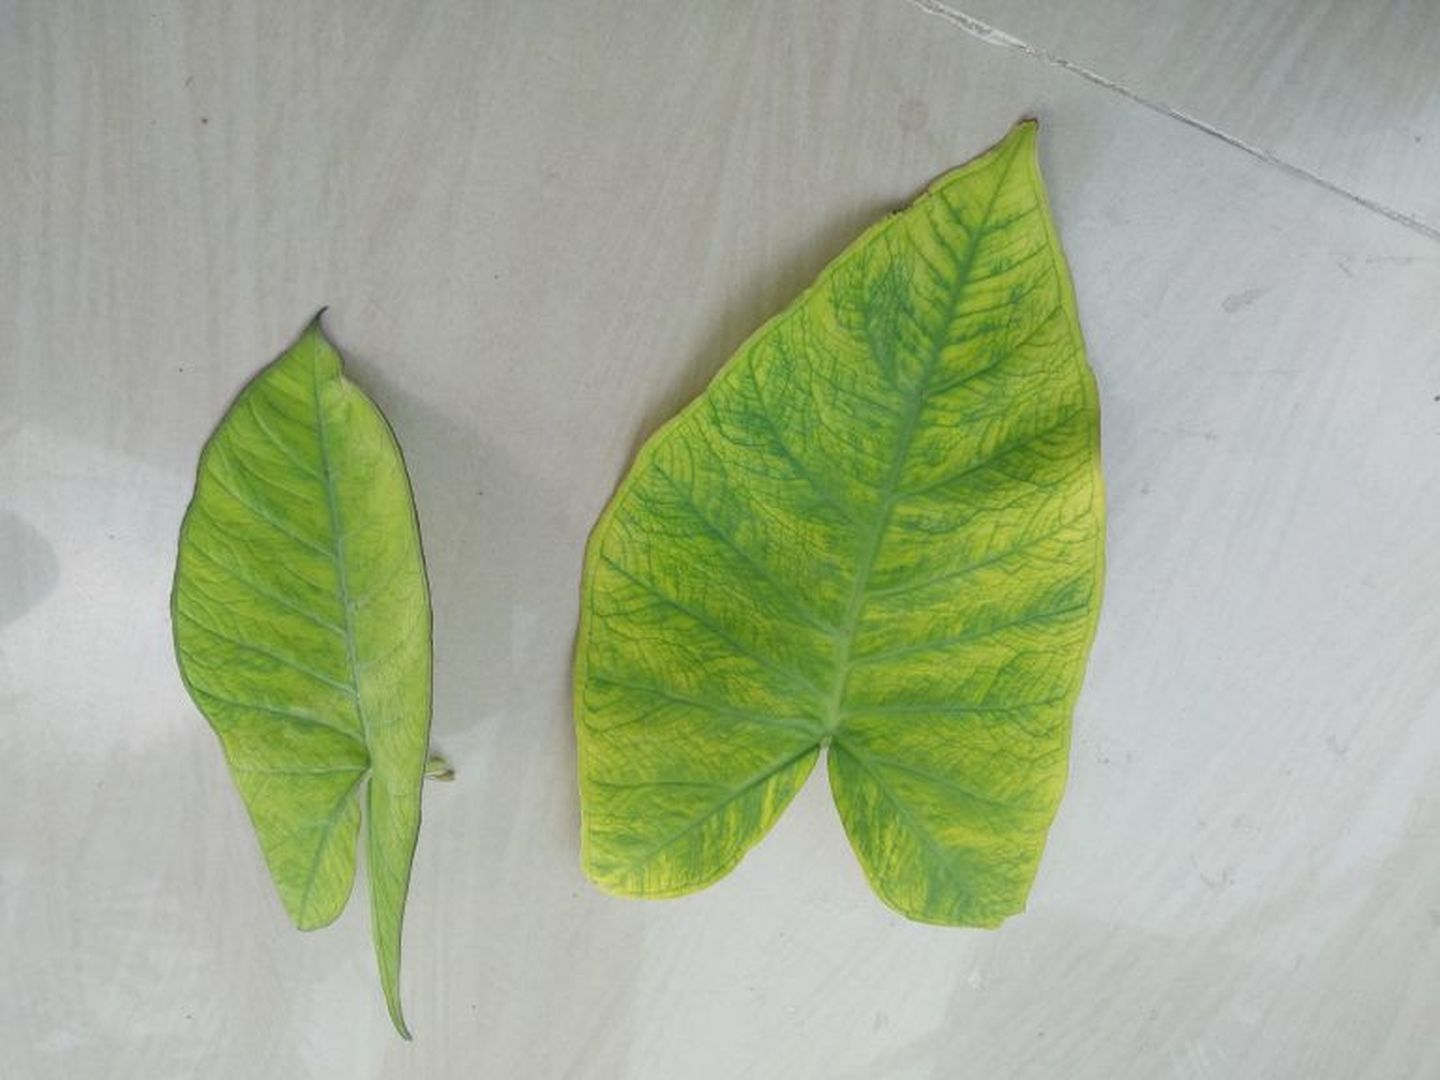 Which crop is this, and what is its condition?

taro, mosaic
